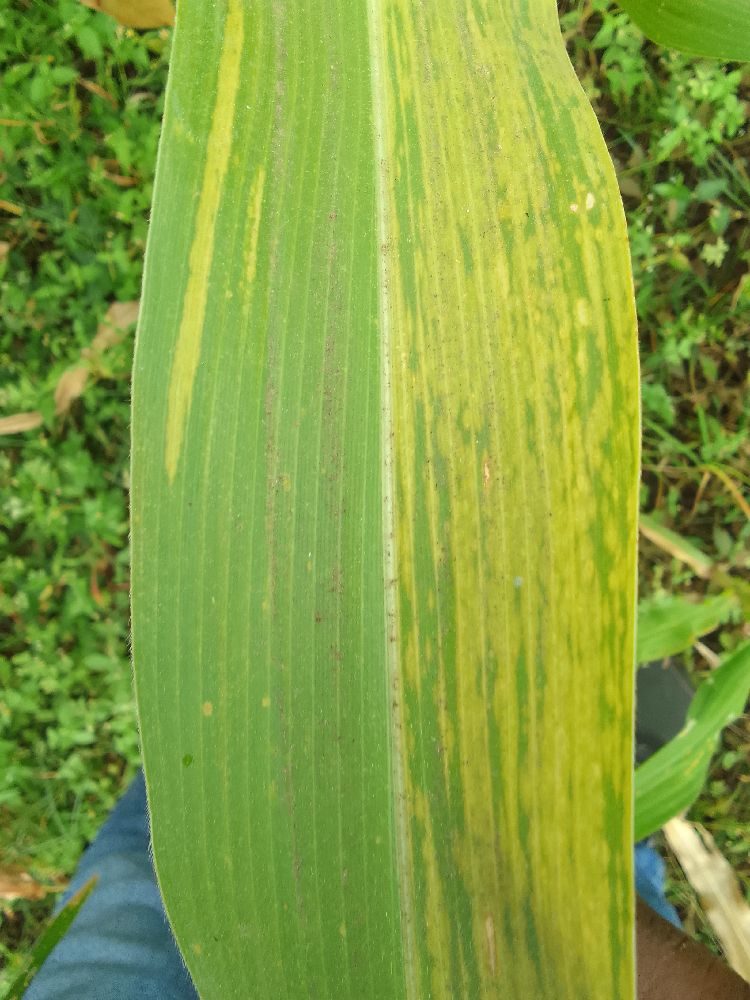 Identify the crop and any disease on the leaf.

maize, maize lethal necrosis
